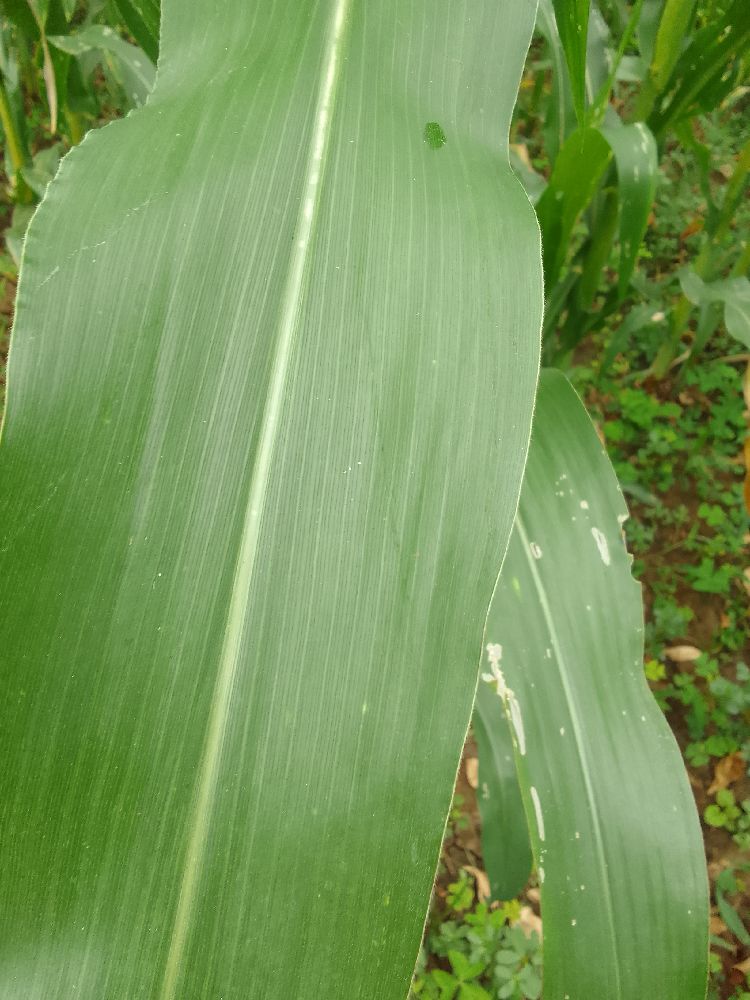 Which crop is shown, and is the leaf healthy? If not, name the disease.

maize, healthy
